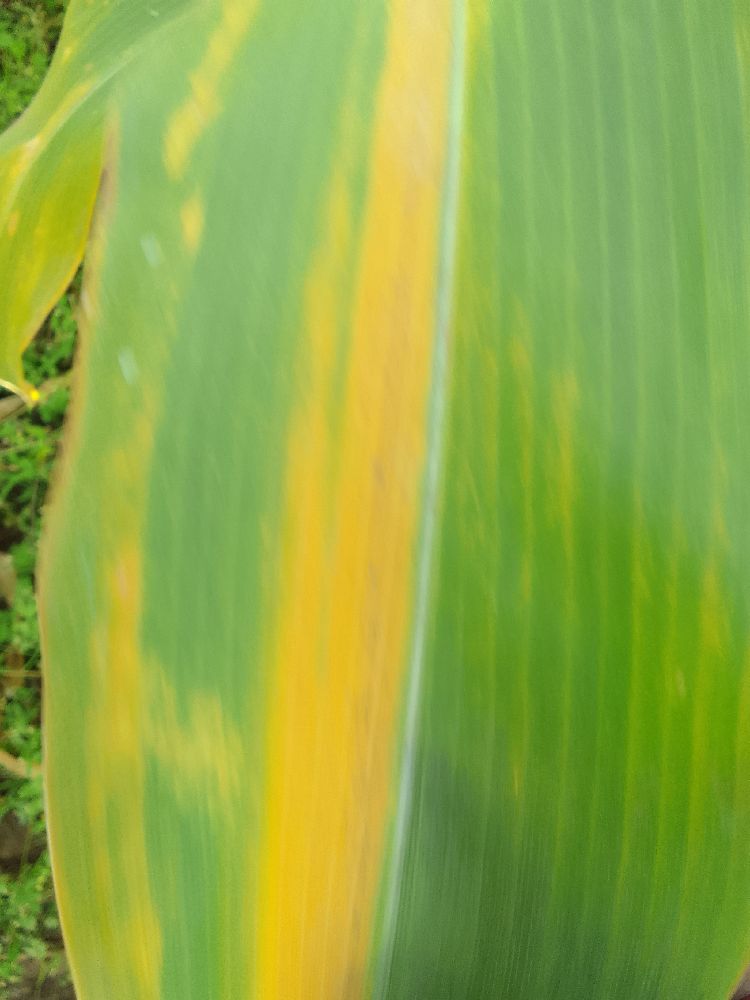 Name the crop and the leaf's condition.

maize, maize lethal necrosis
